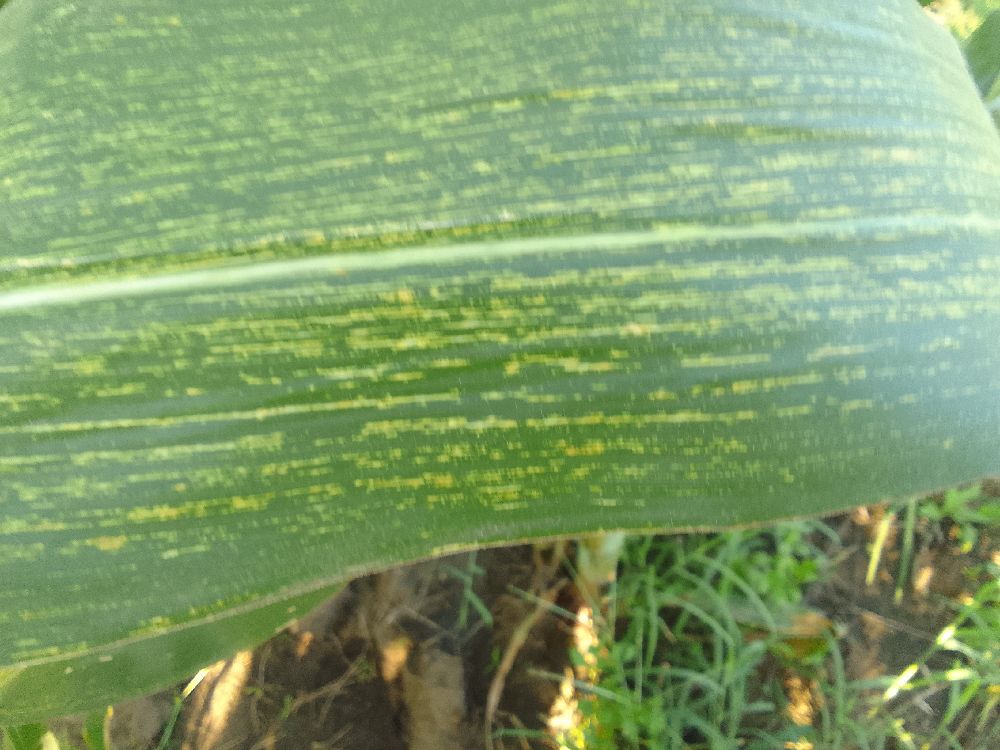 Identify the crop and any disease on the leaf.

maize, maize streak virus
